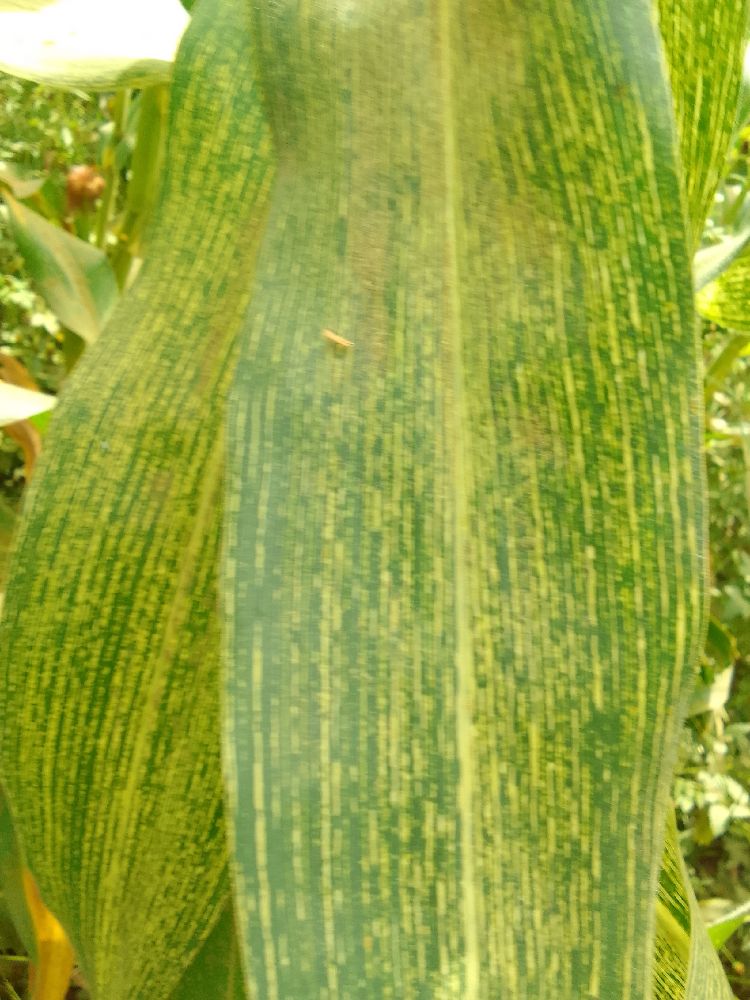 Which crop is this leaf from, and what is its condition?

maize, maize streak virus
